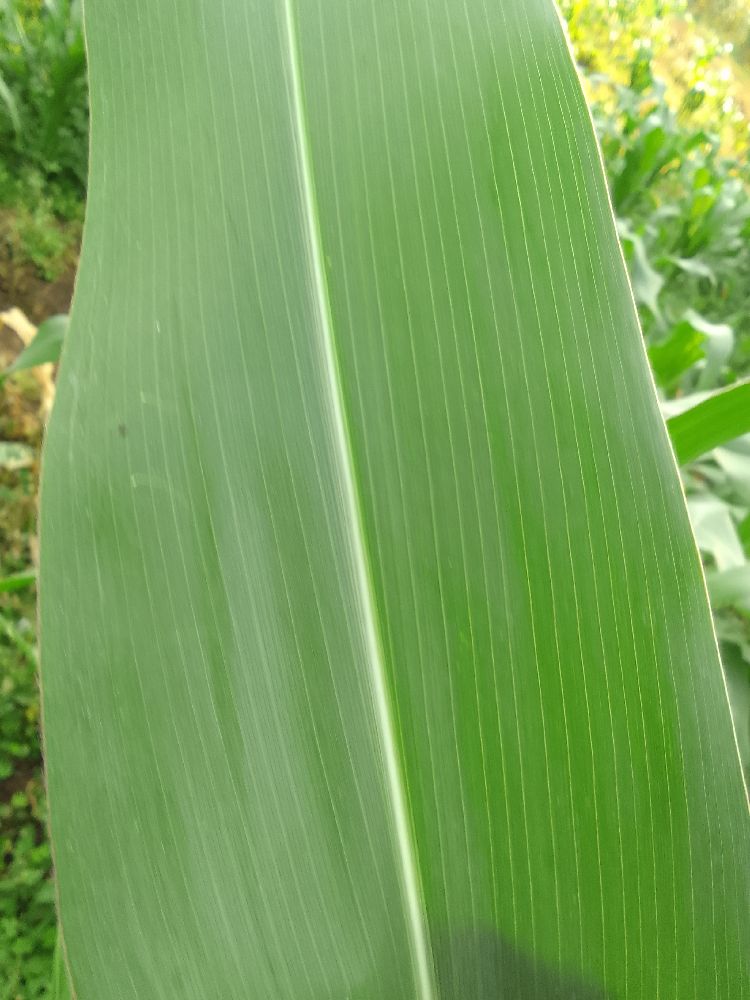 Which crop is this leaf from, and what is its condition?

maize, healthy
